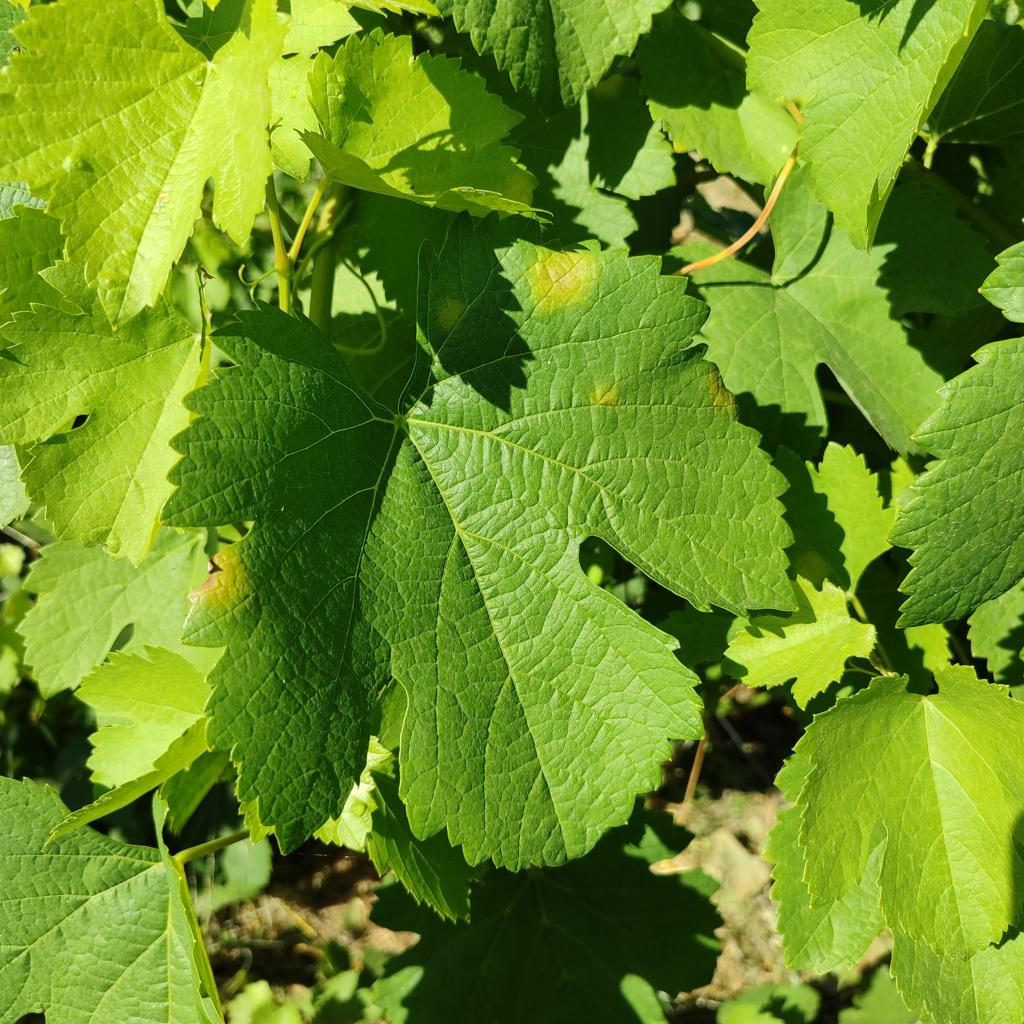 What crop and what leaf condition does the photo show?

grapevine, downy mildew
